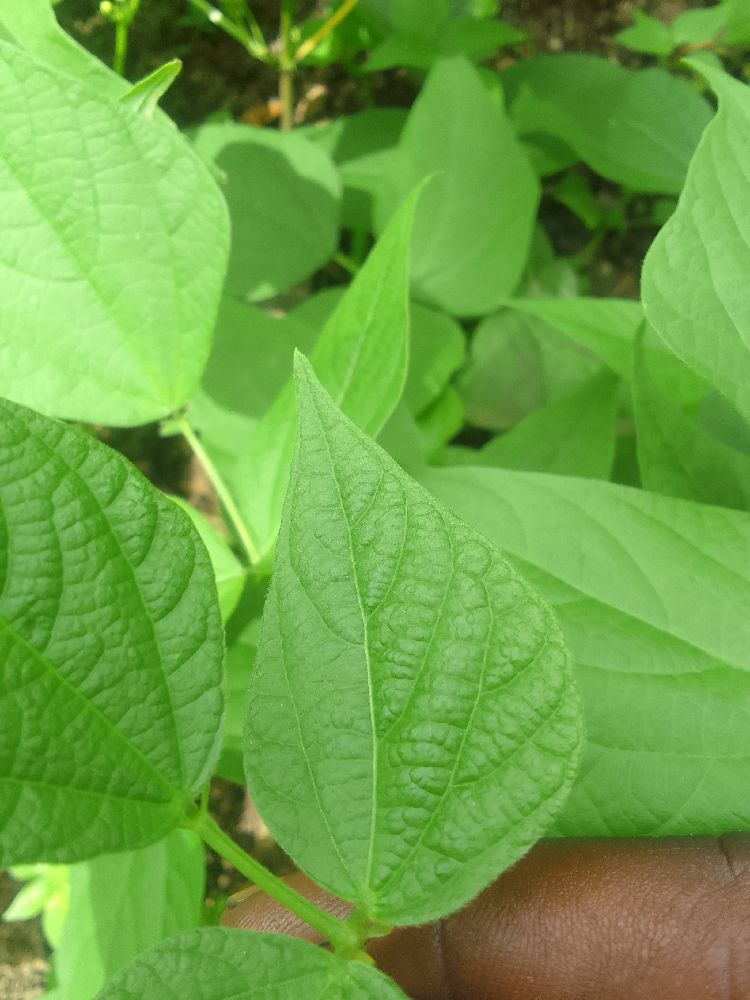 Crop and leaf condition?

common bean, healthy
